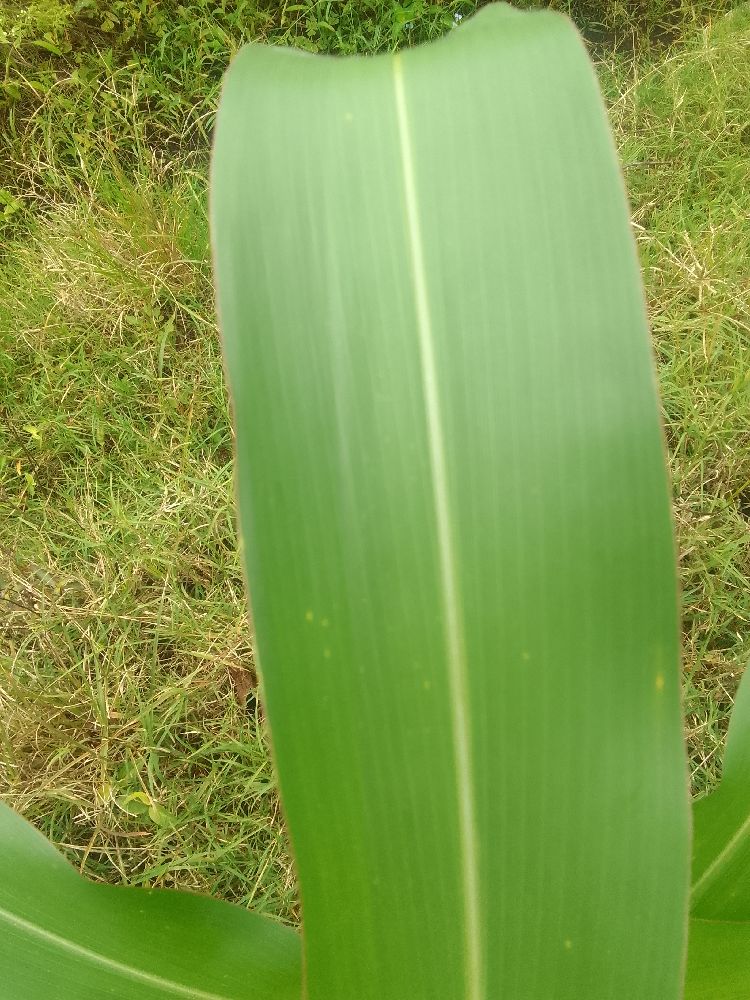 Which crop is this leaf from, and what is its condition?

maize, healthy
